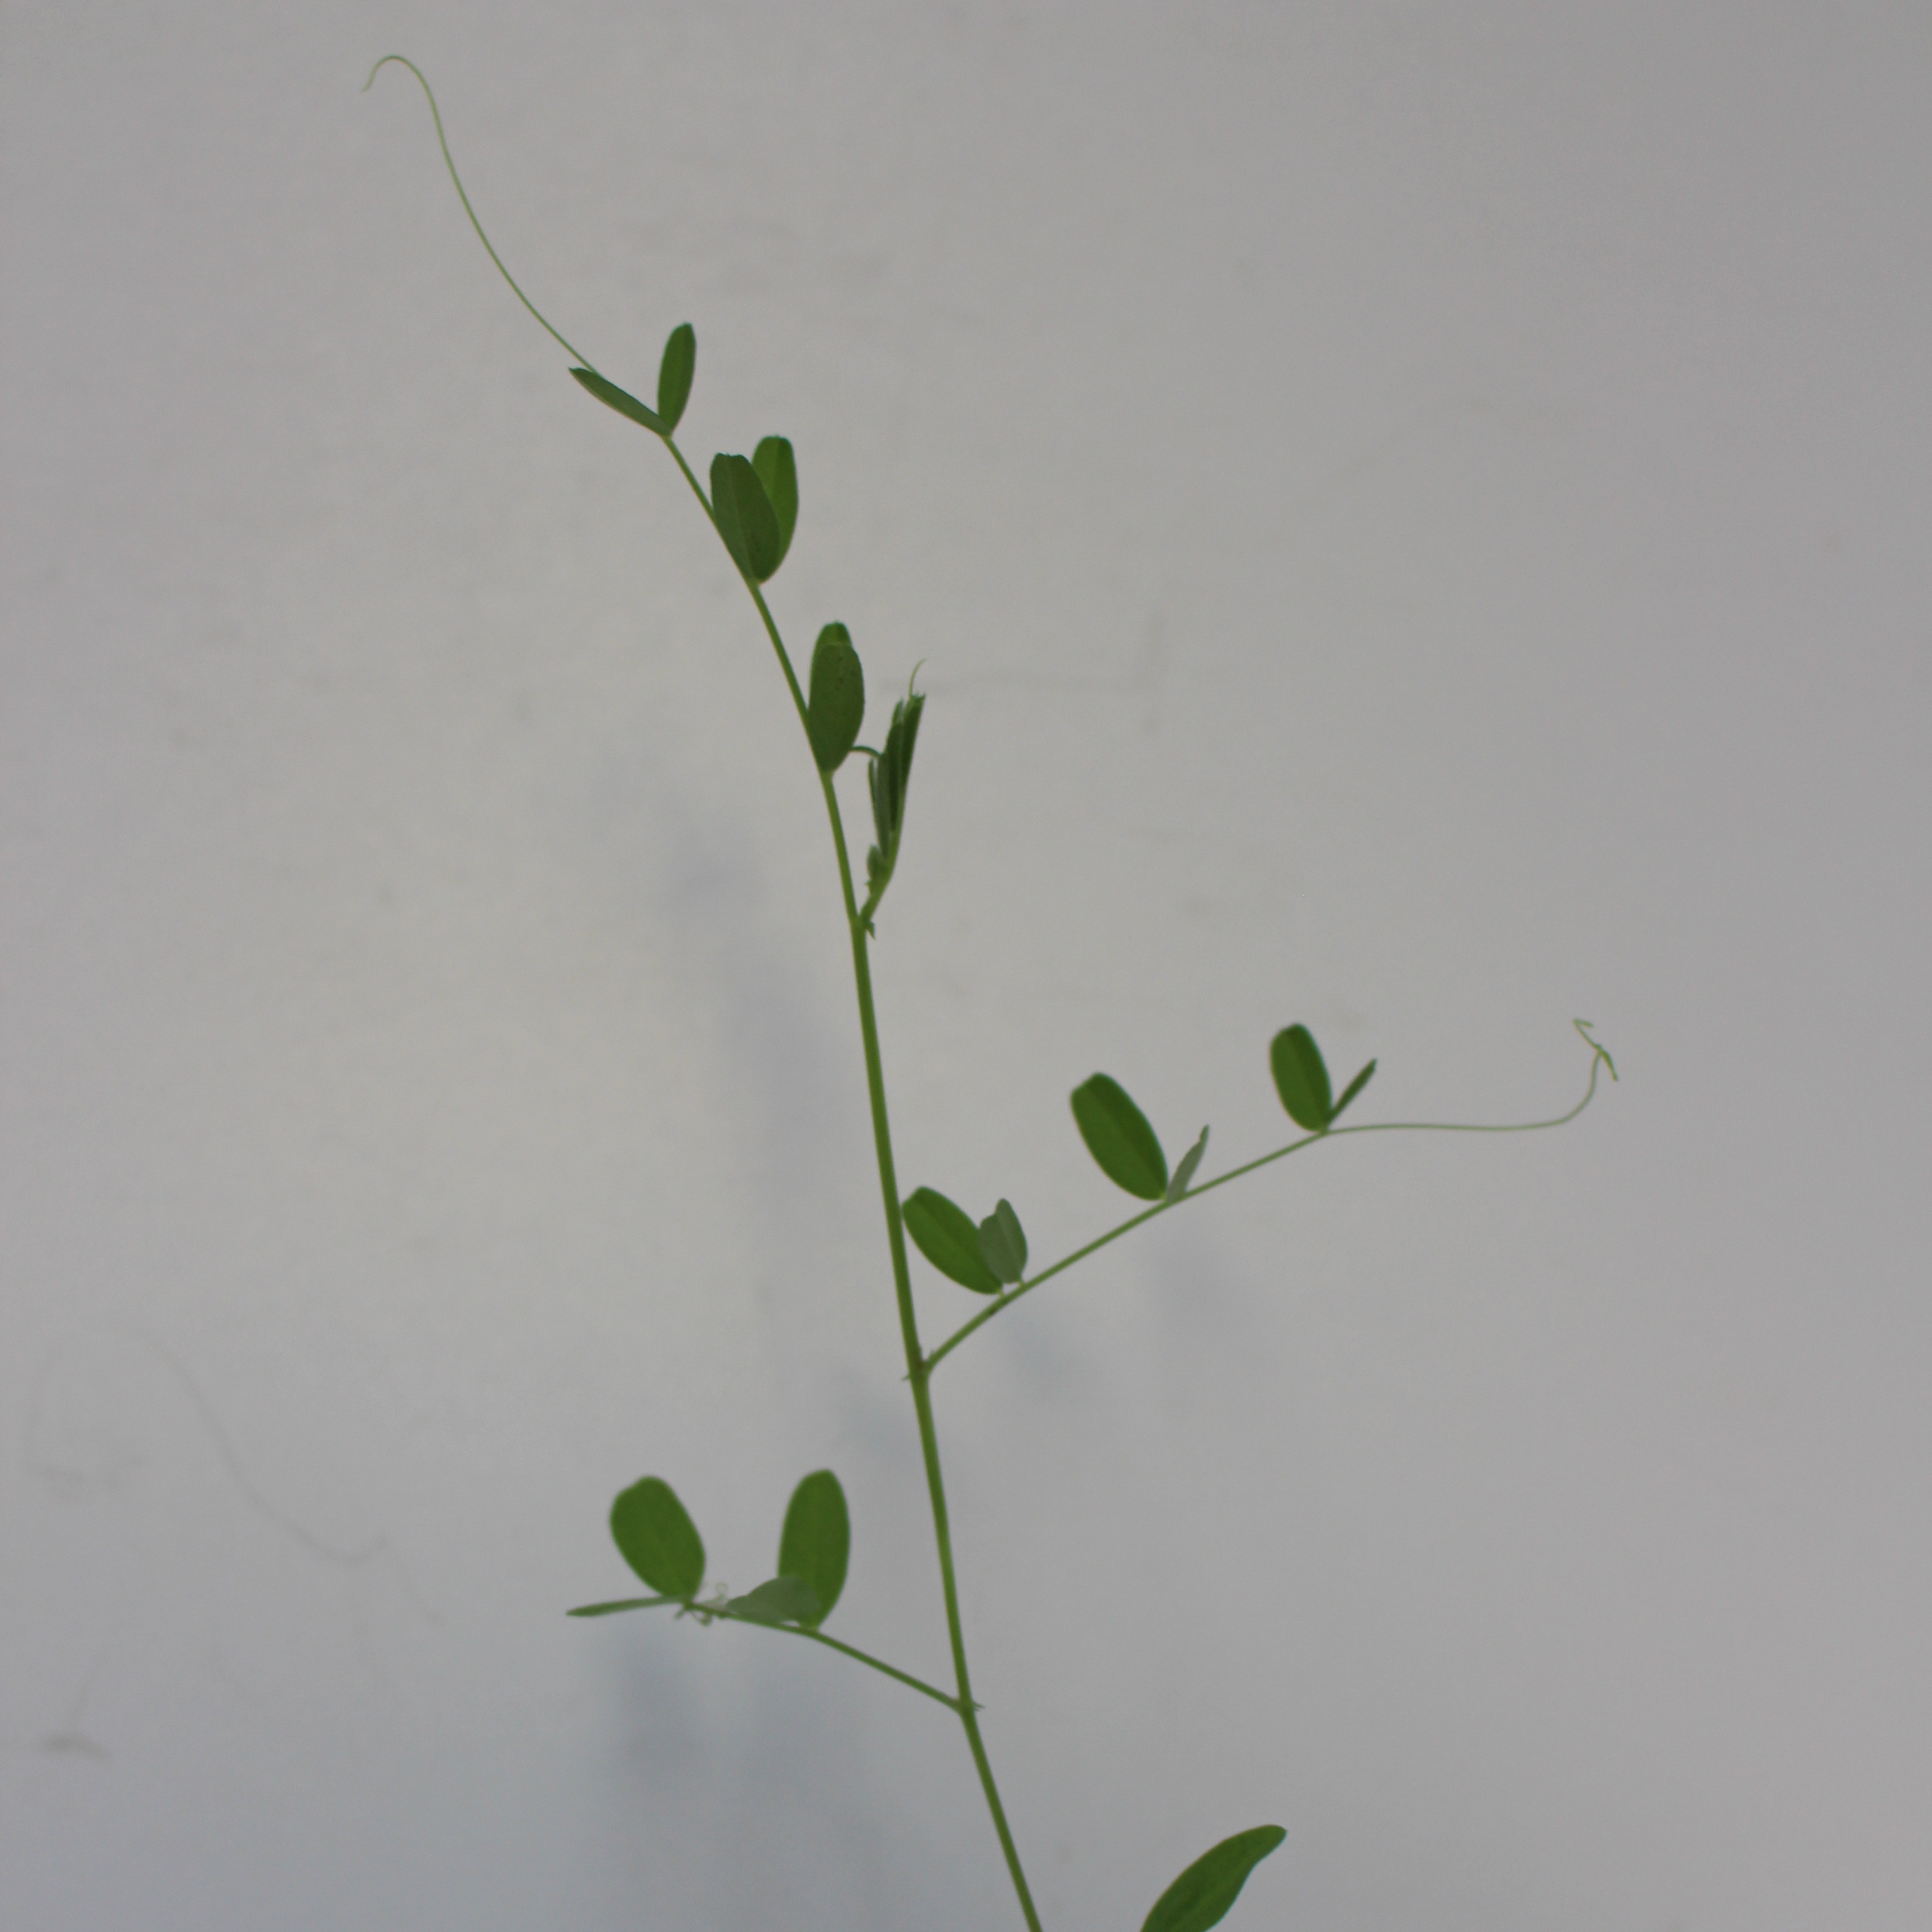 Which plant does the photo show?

Vicia sativa
